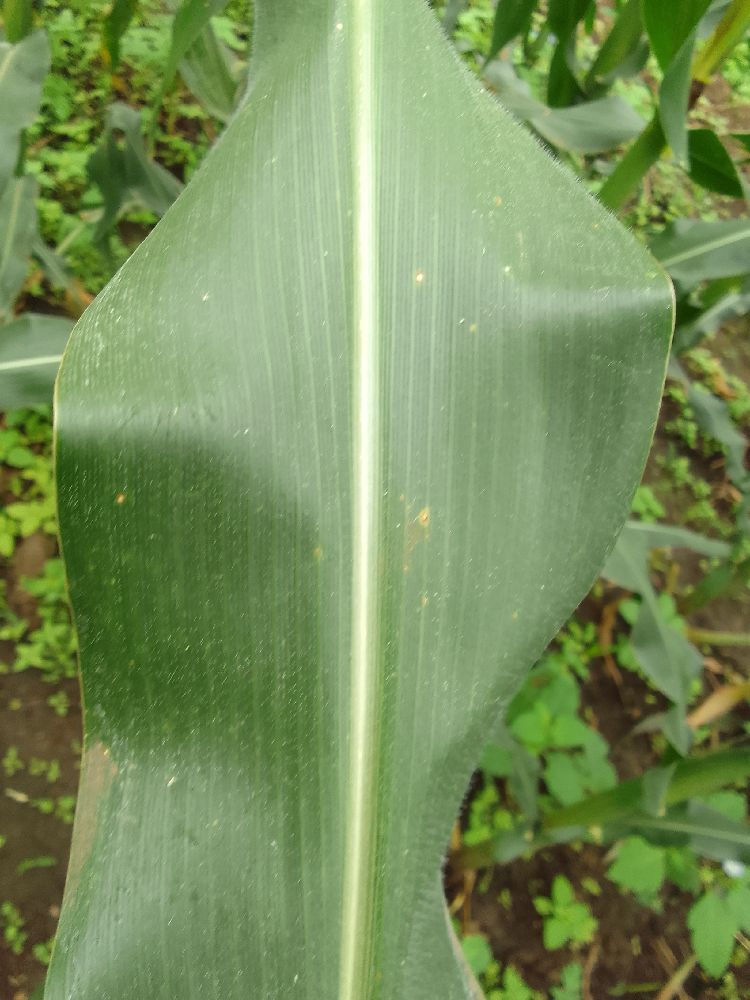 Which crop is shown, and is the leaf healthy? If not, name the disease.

maize, healthy
